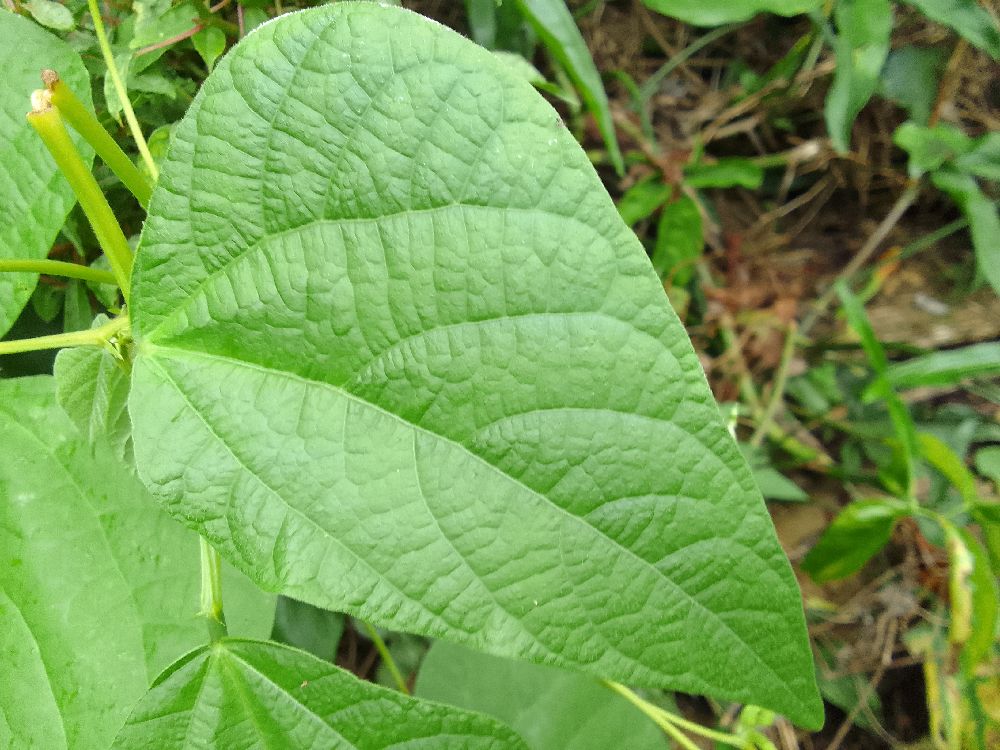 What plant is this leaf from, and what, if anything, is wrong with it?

common bean, healthy
